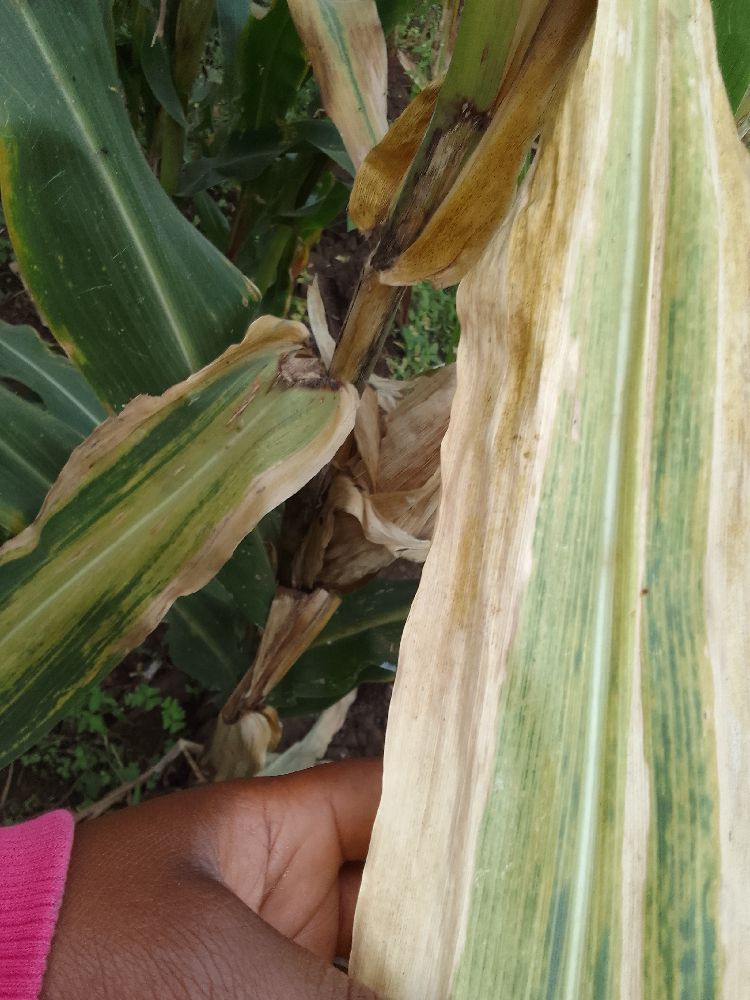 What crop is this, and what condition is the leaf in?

maize, maize lethal necrosis
